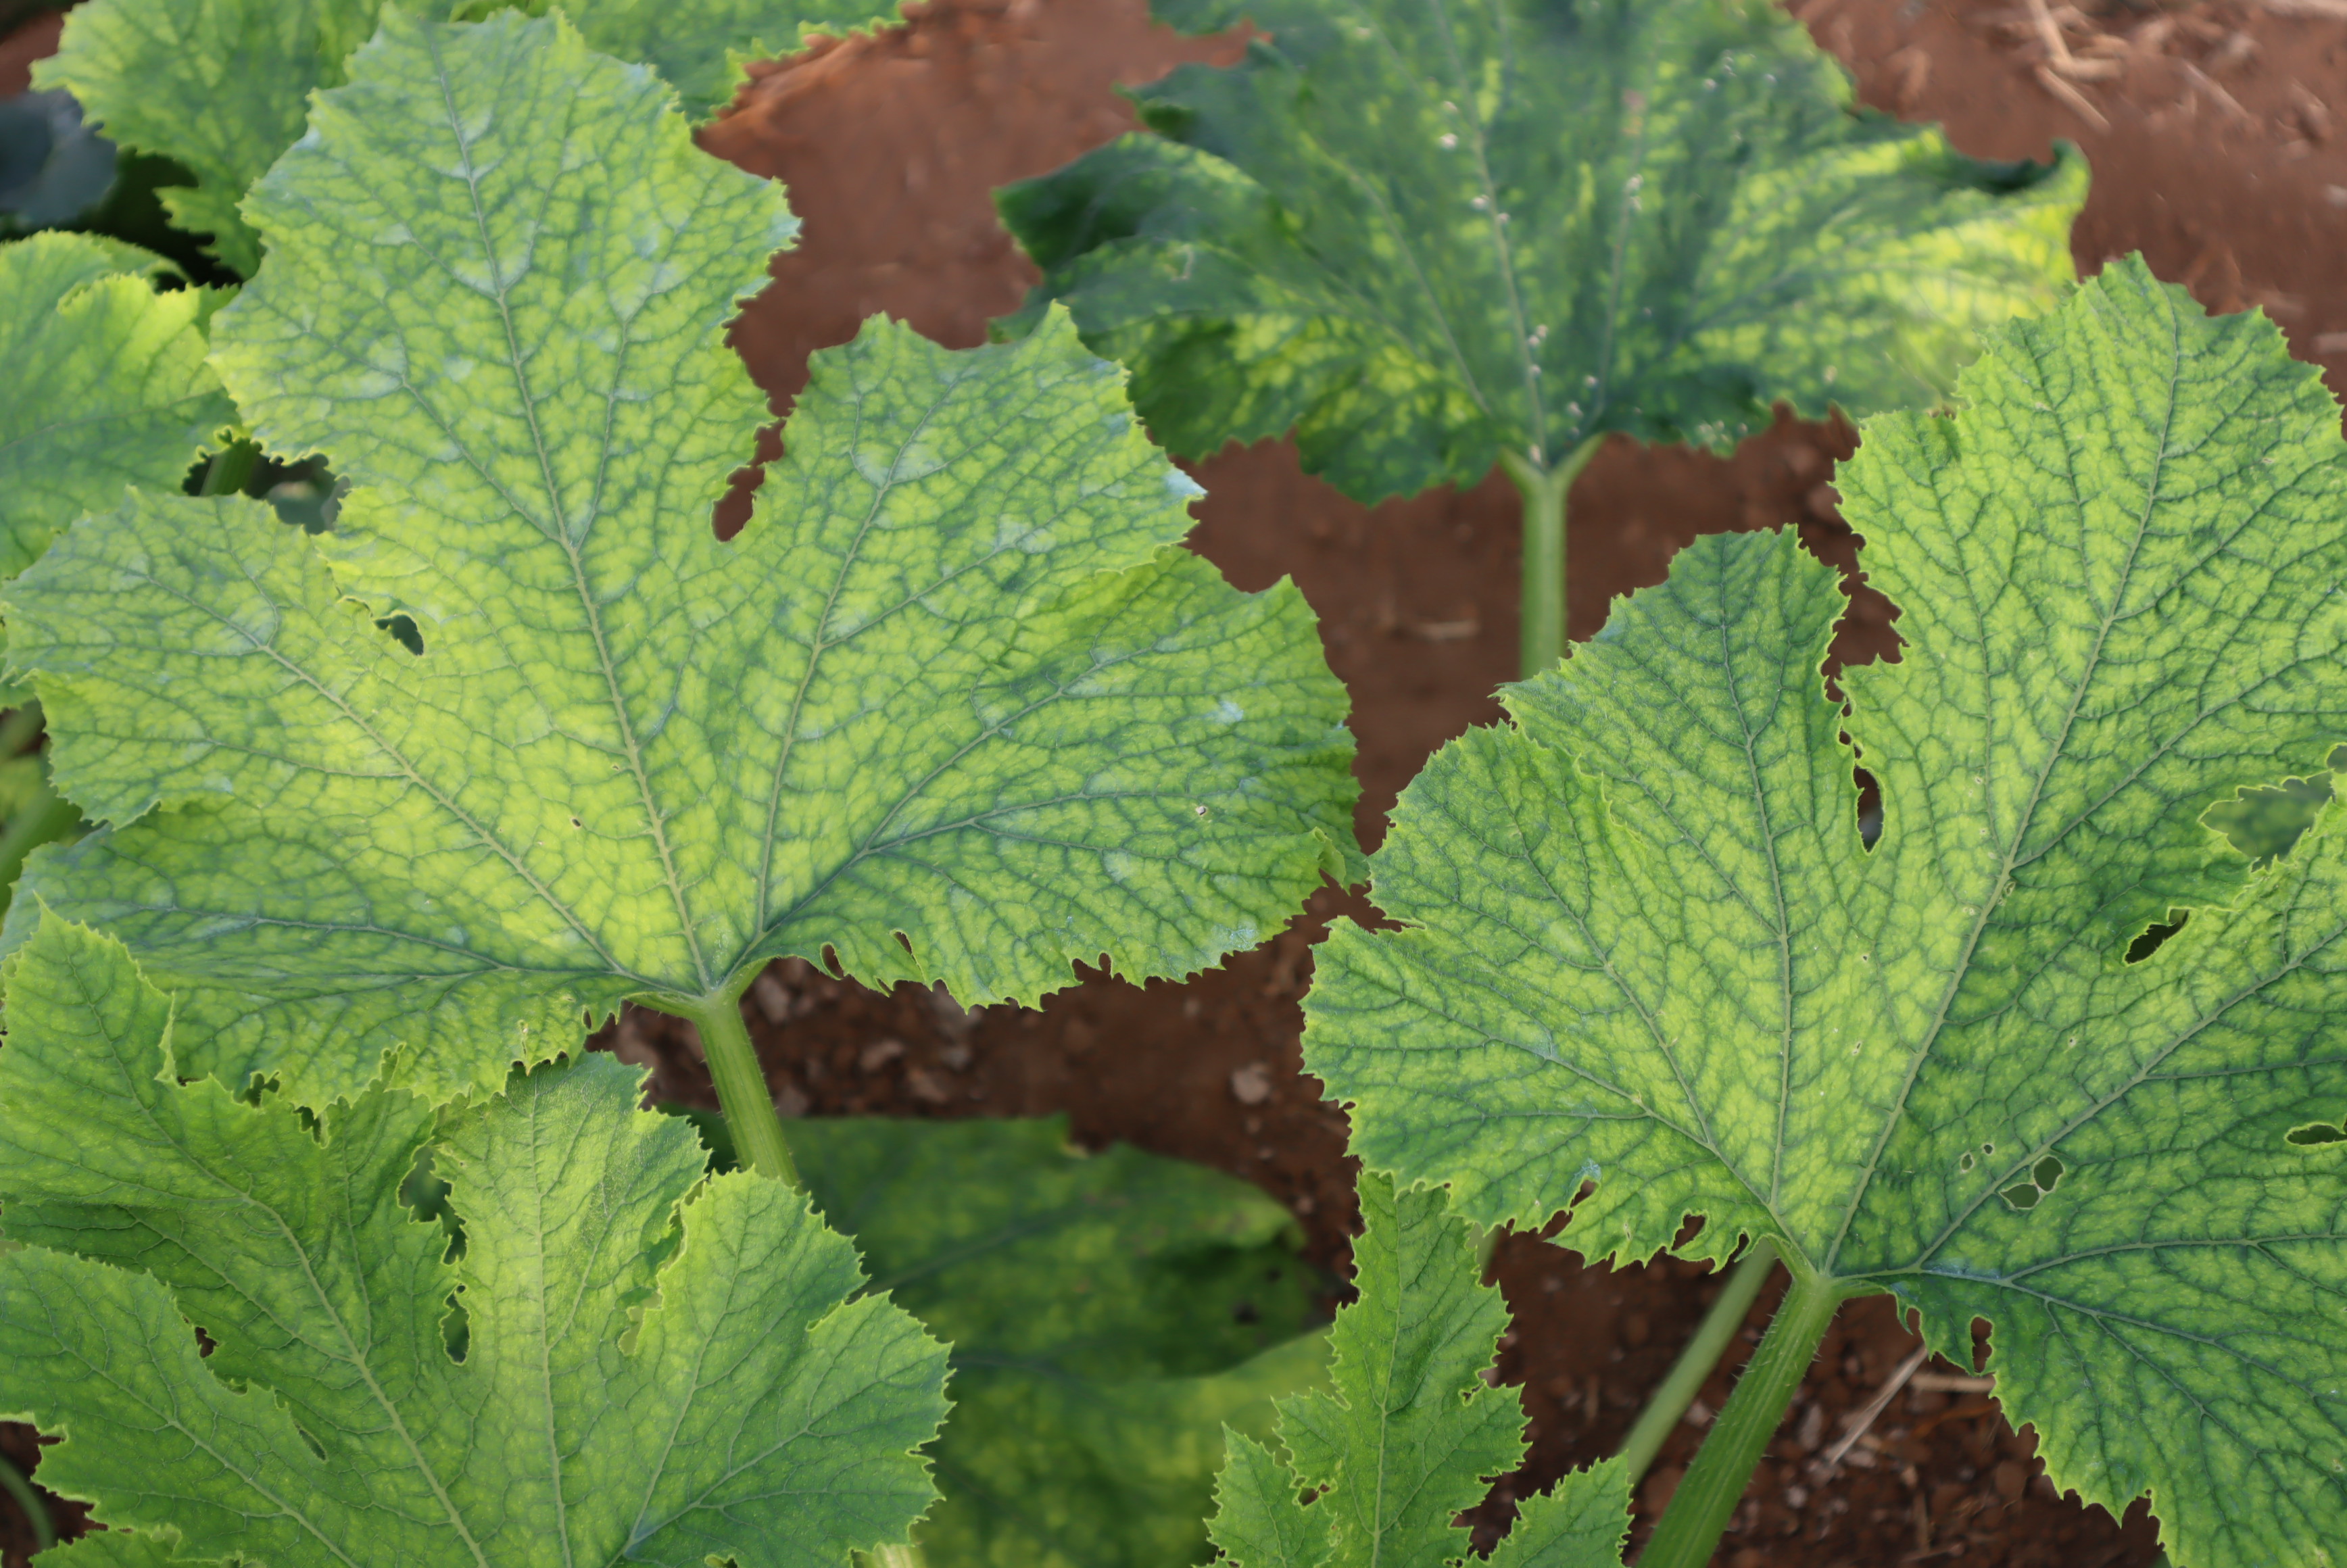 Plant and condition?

zucchini, chlorosis
